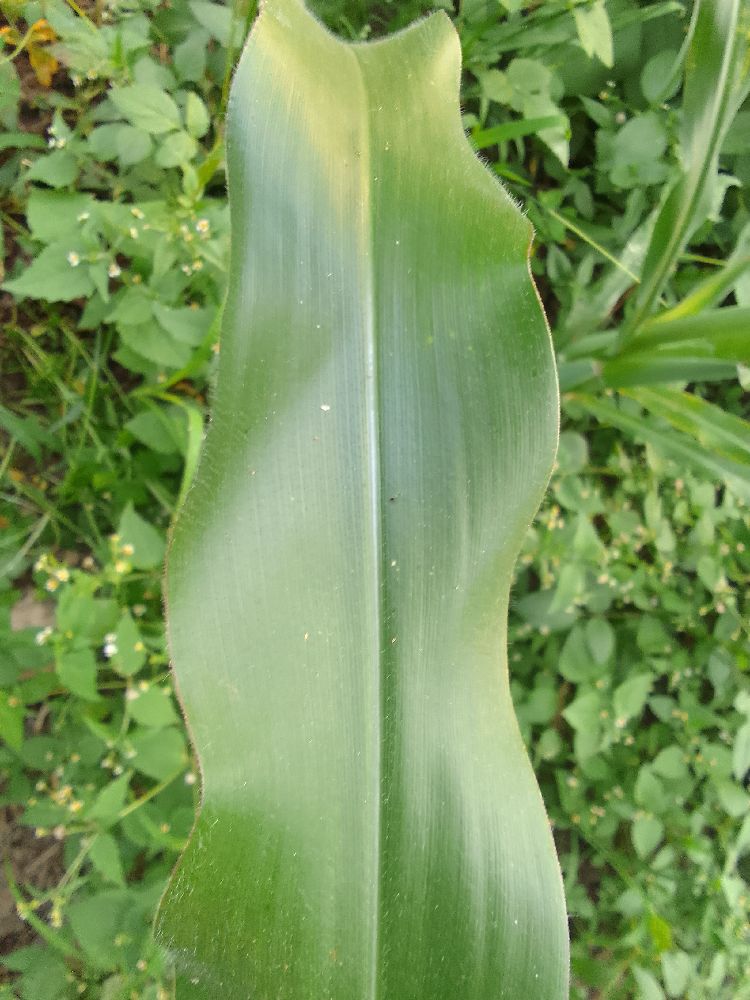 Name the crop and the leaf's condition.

maize, healthy
